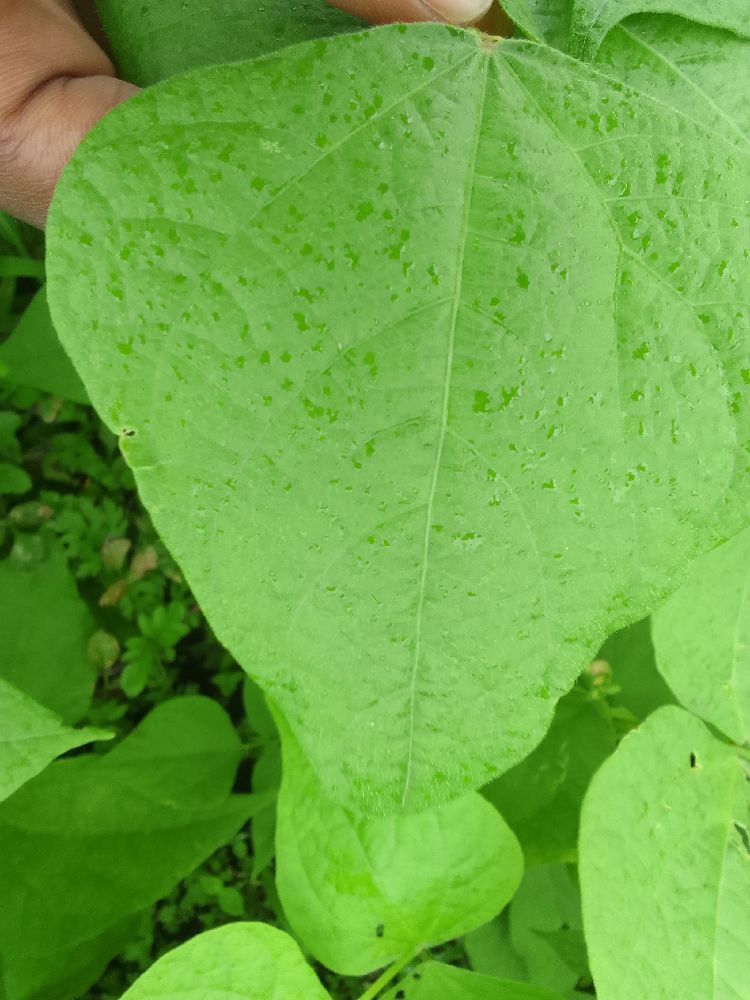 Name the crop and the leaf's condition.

common bean, healthy
